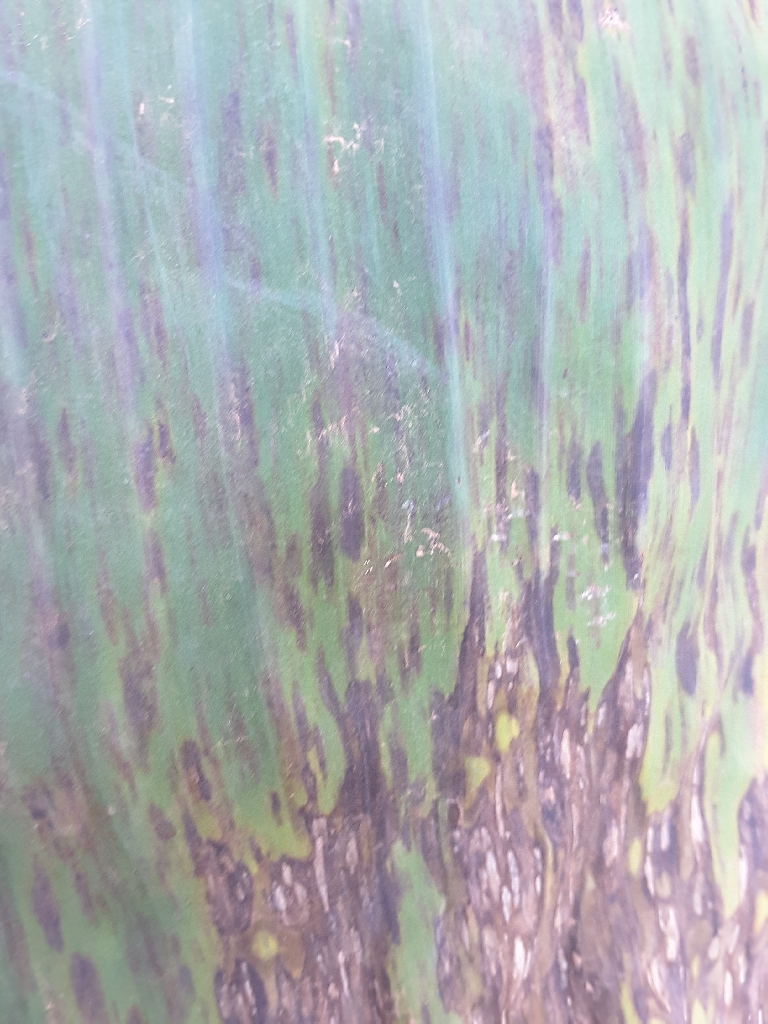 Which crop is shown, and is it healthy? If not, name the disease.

banana, black sigatoka
